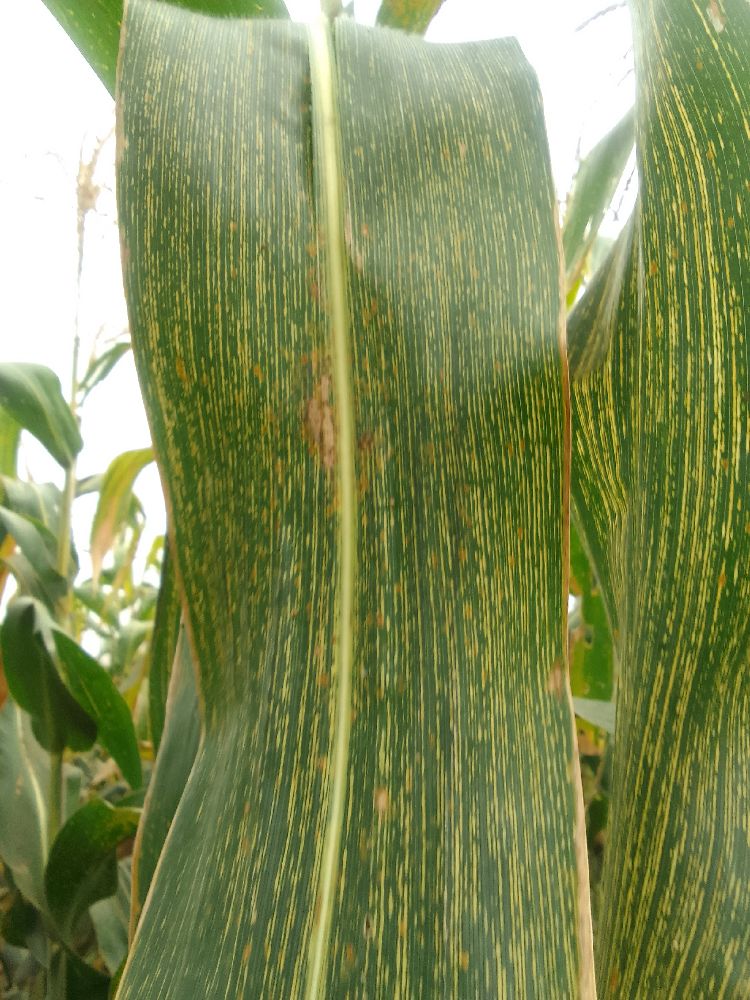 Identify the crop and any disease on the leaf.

maize, maize streak virus
